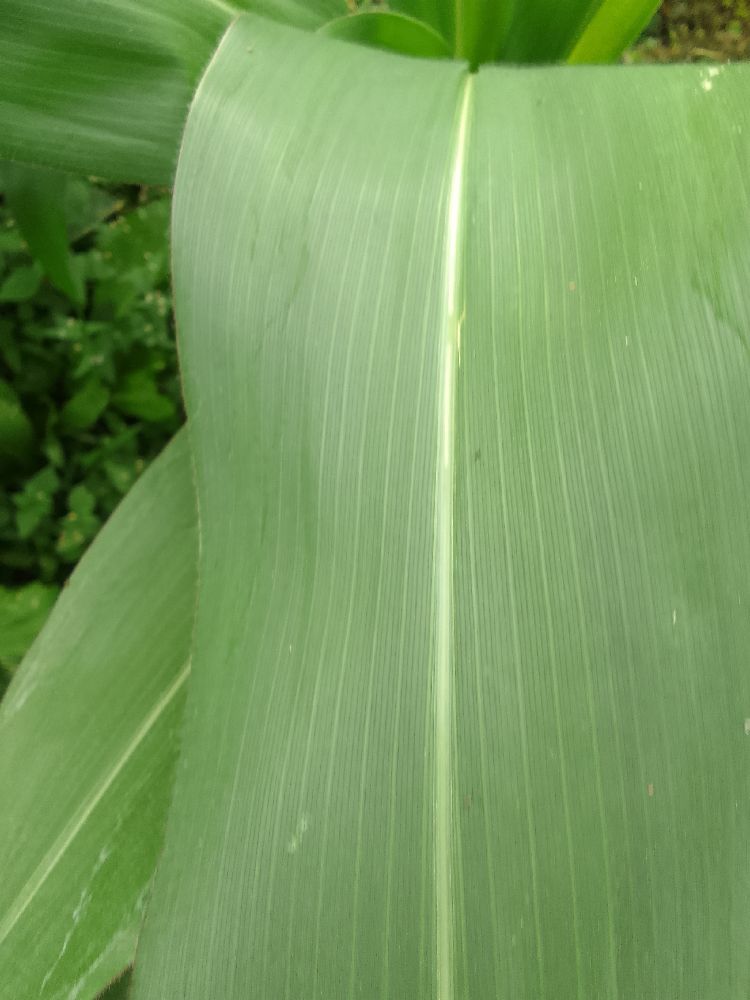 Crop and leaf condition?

maize, healthy
